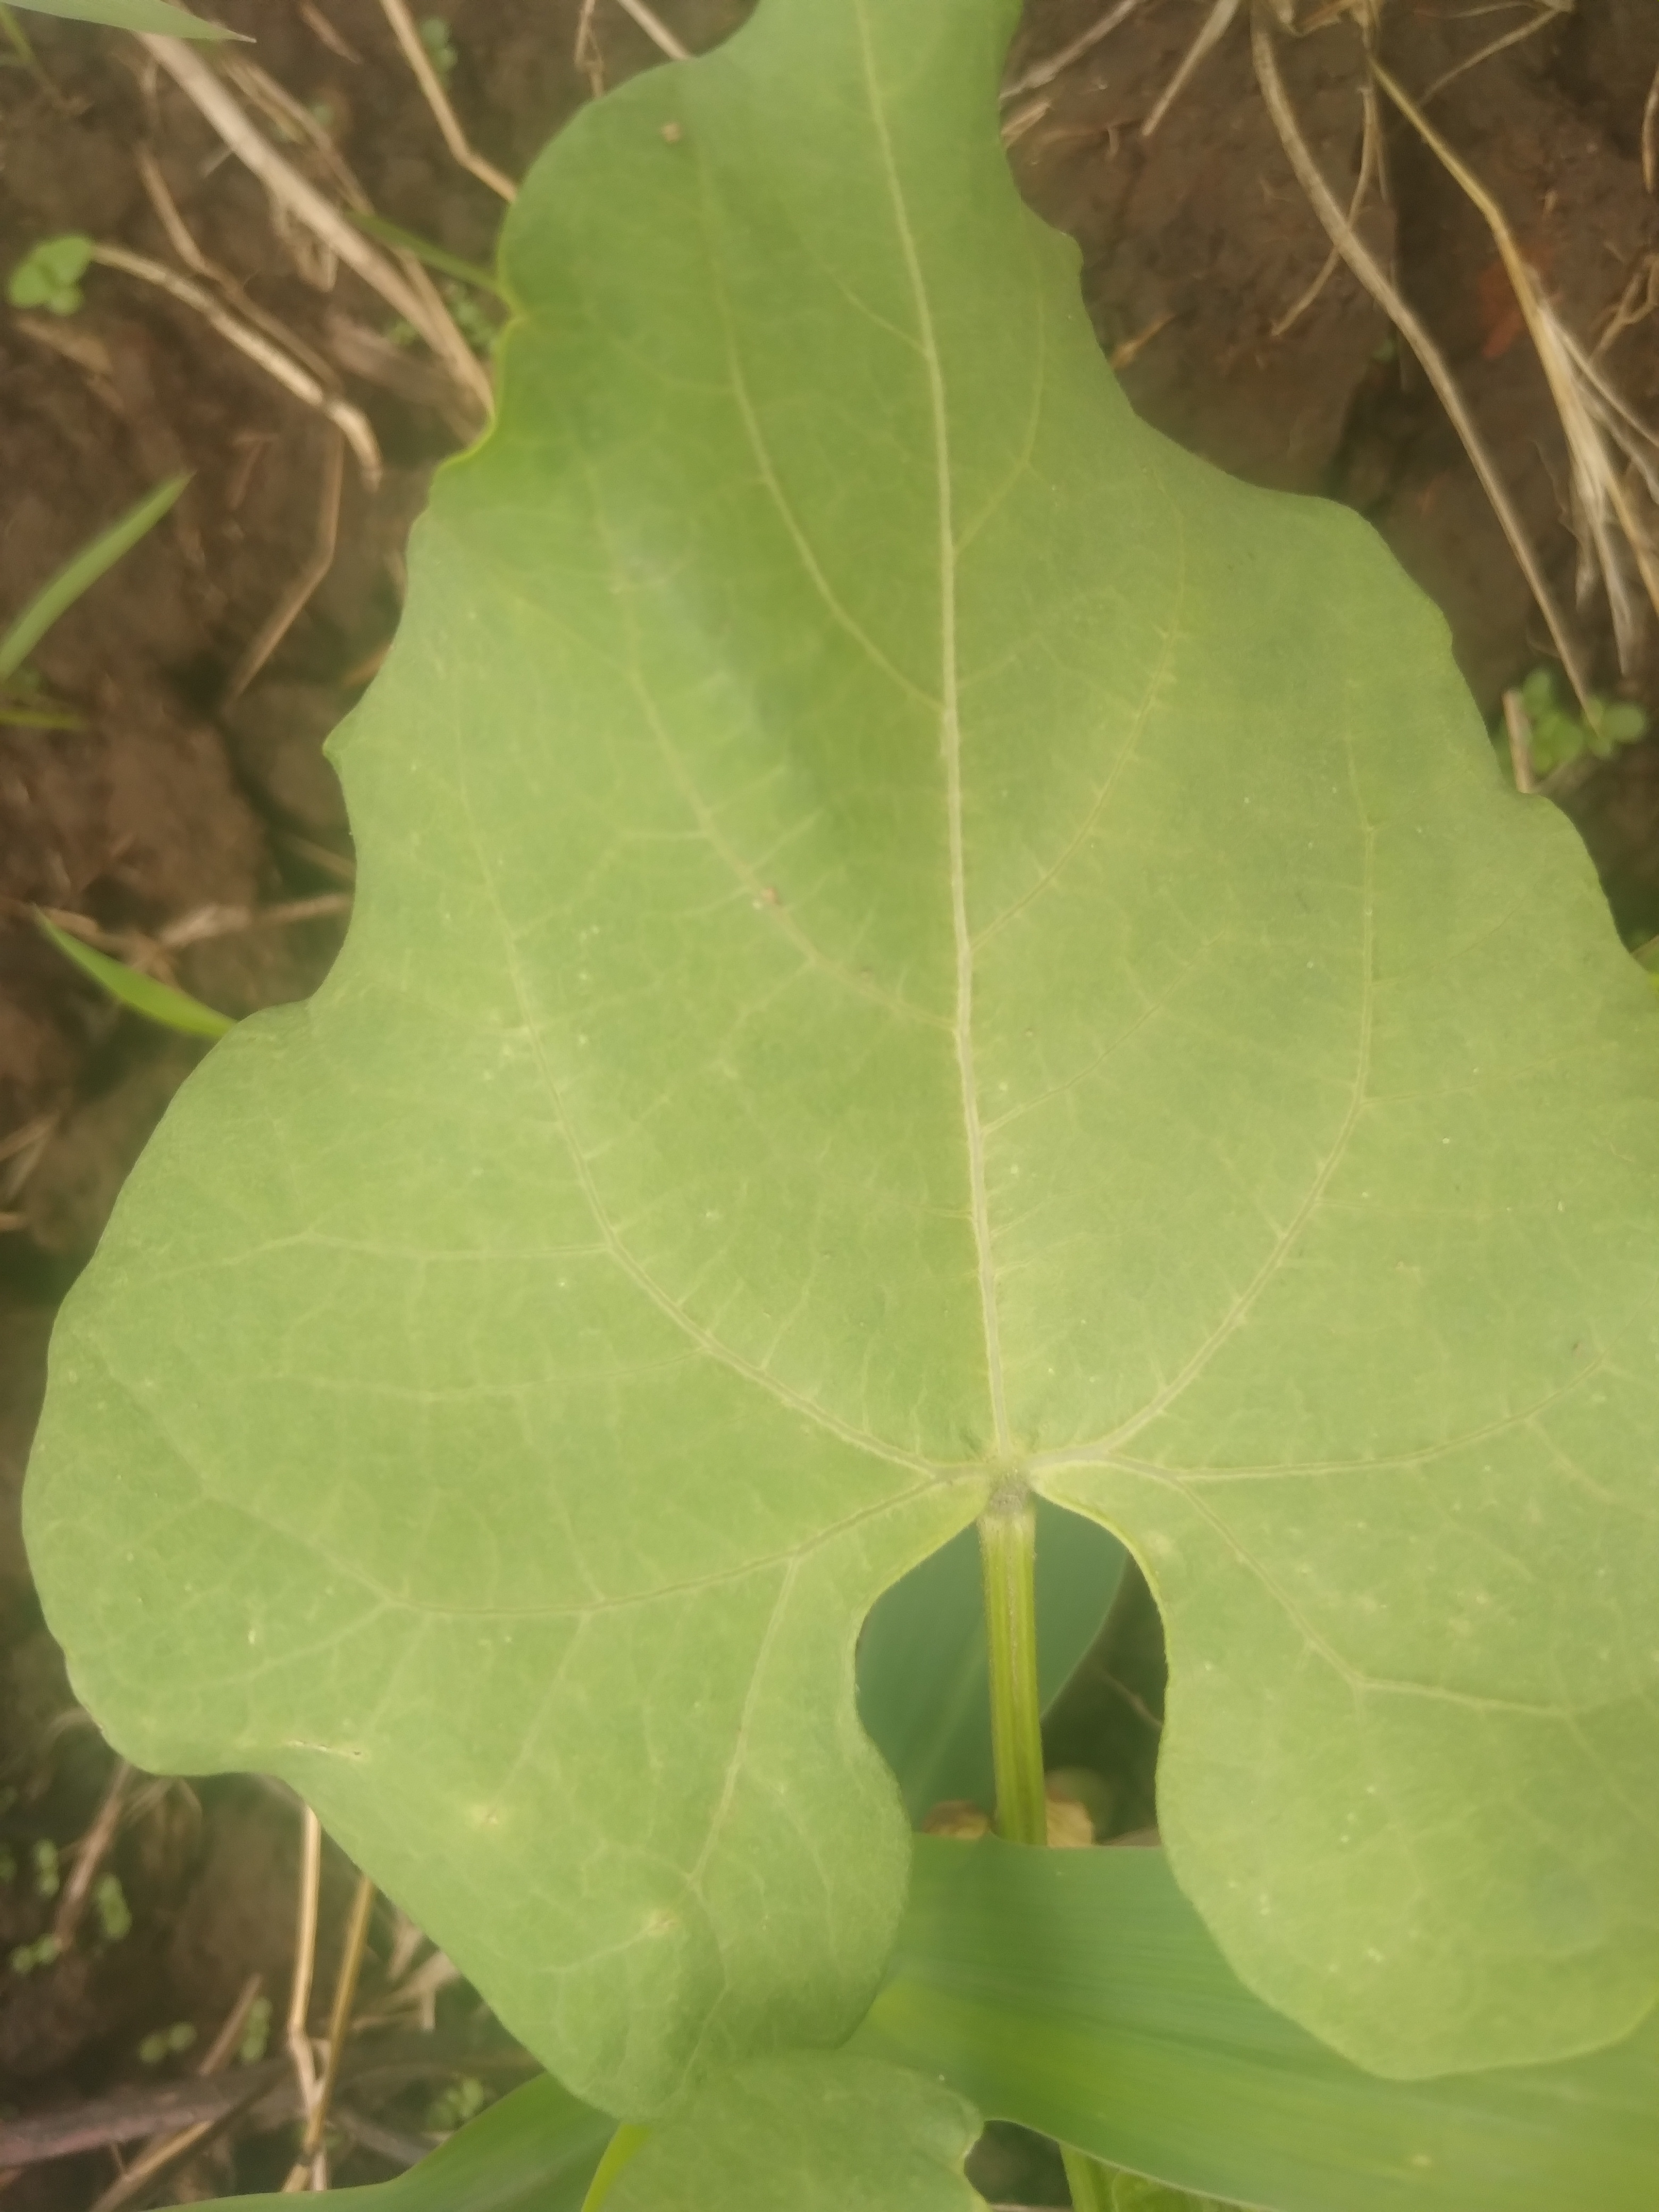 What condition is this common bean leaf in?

healthy
